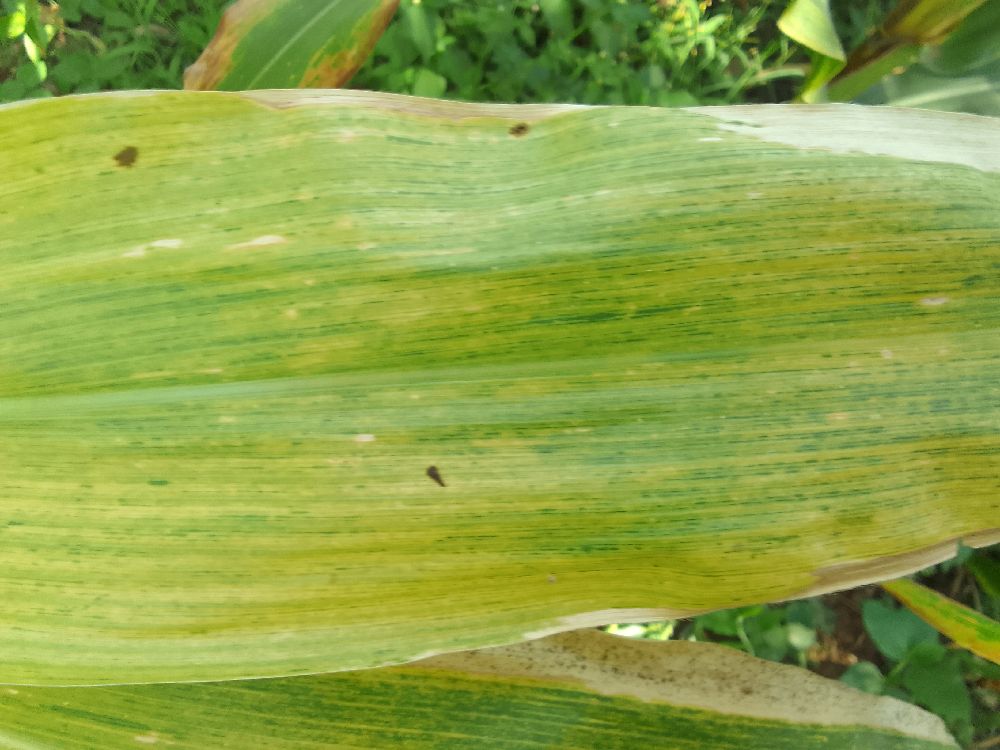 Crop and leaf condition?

maize, maize lethal necrosis
